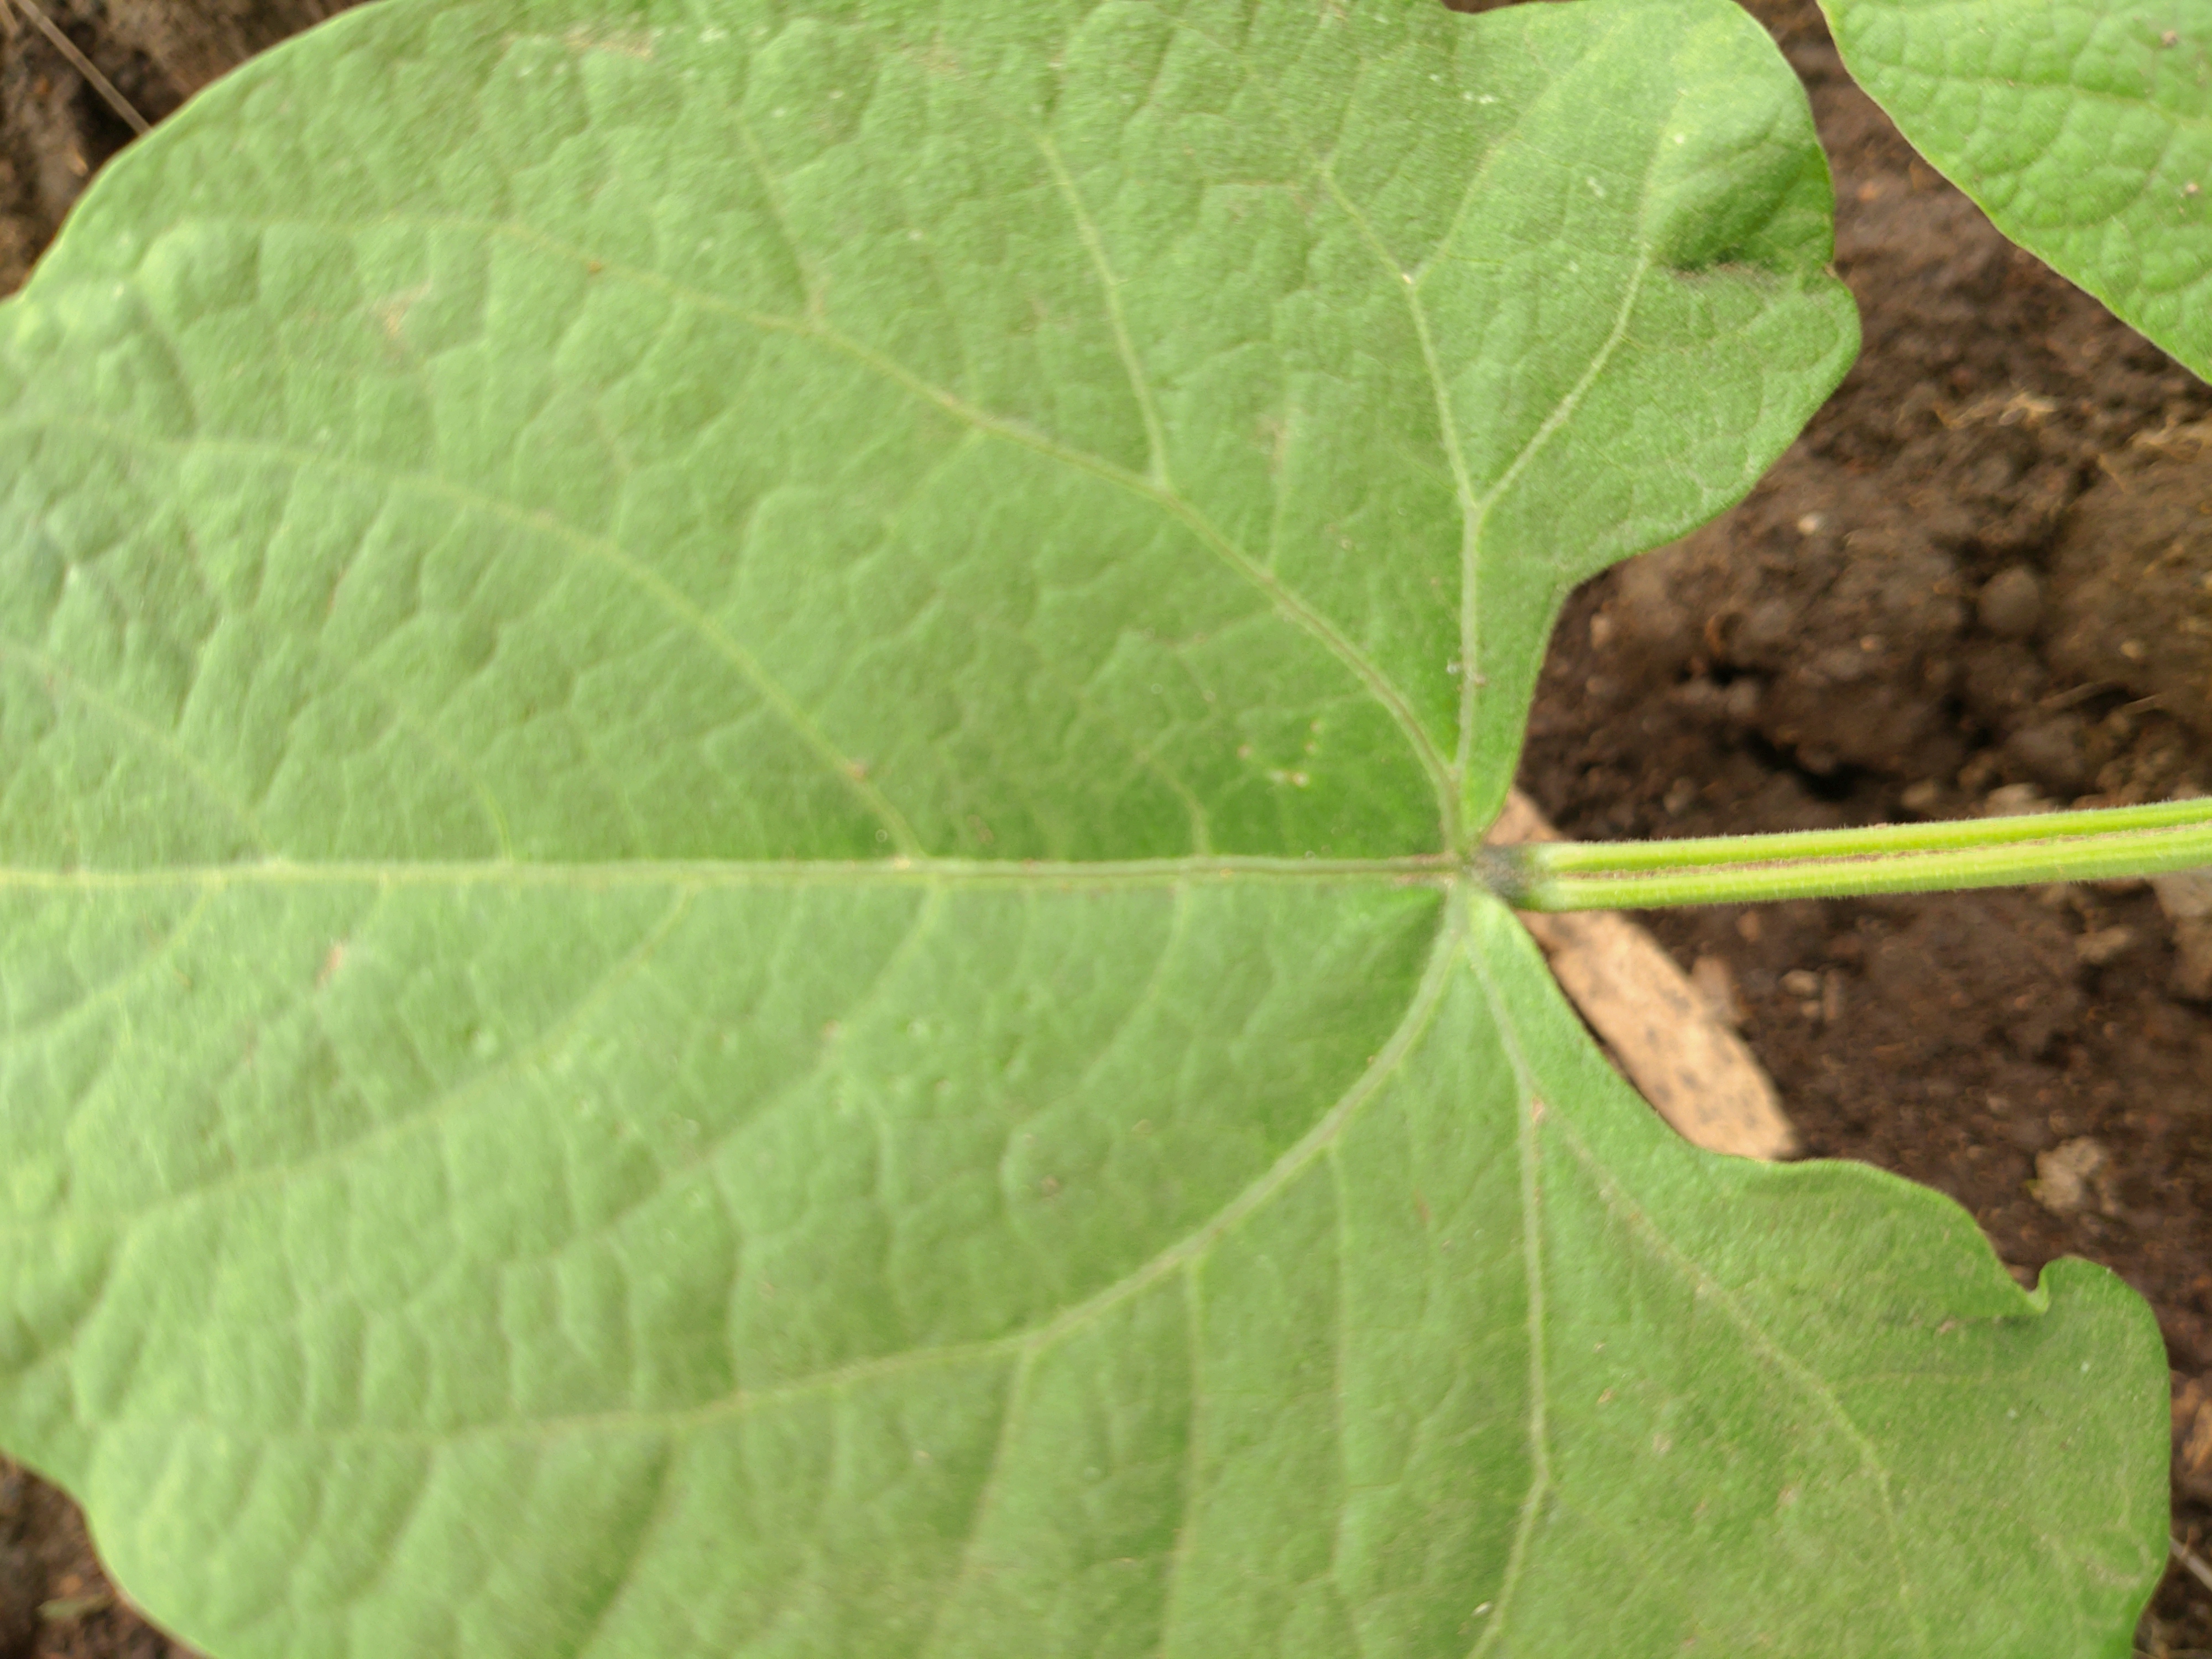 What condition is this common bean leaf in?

healthy
